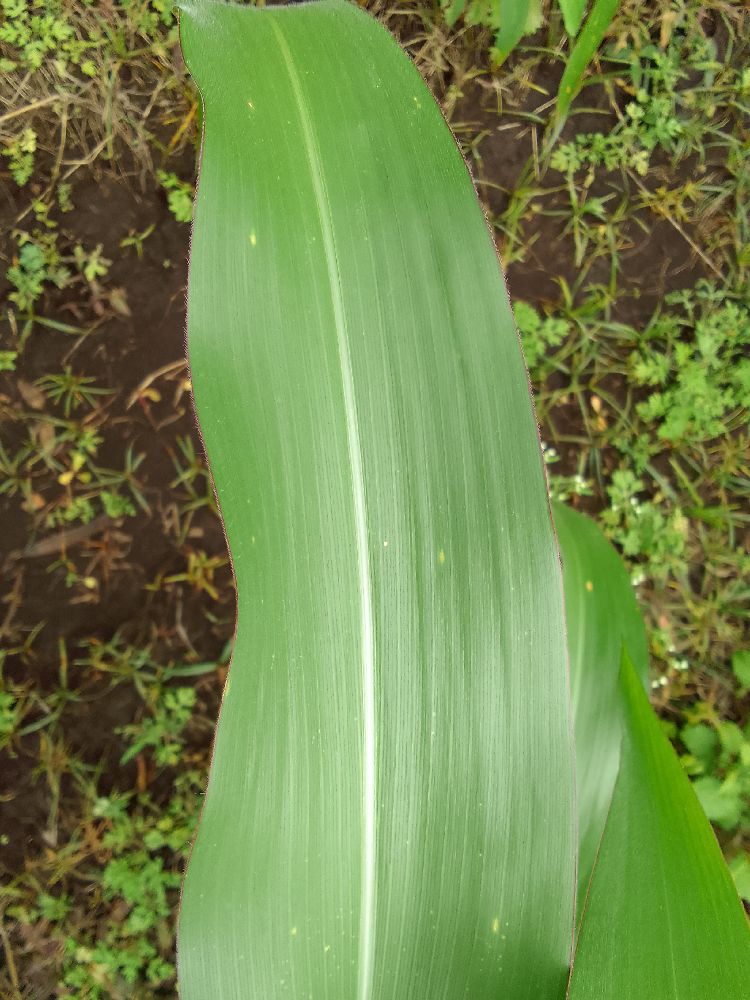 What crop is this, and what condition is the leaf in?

maize, healthy
